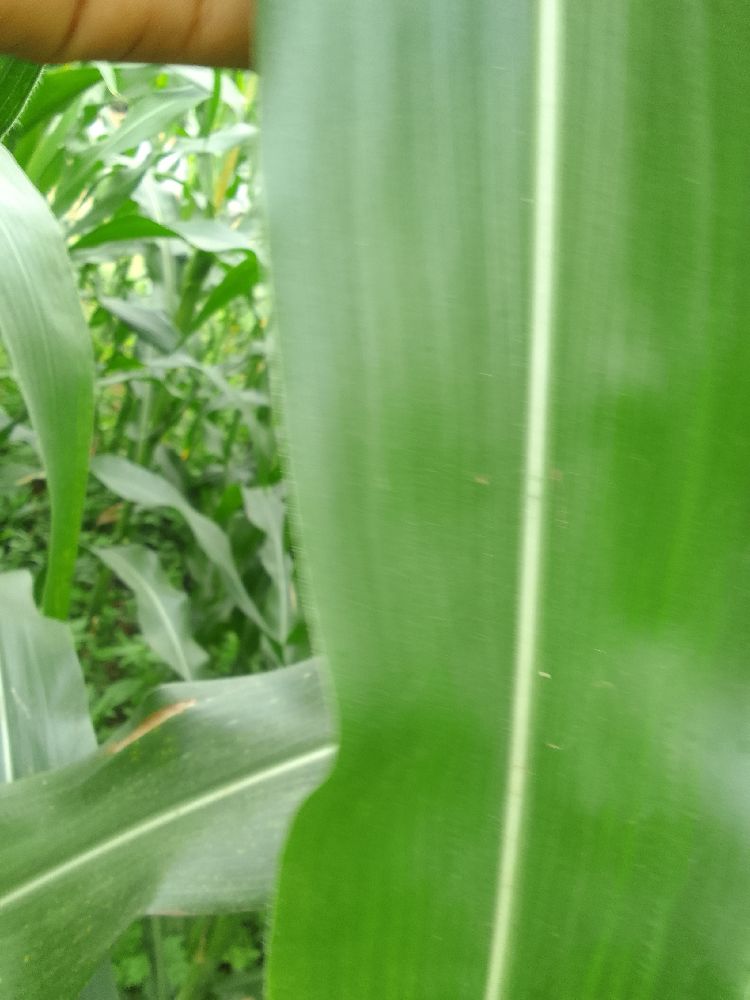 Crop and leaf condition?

maize, healthy
